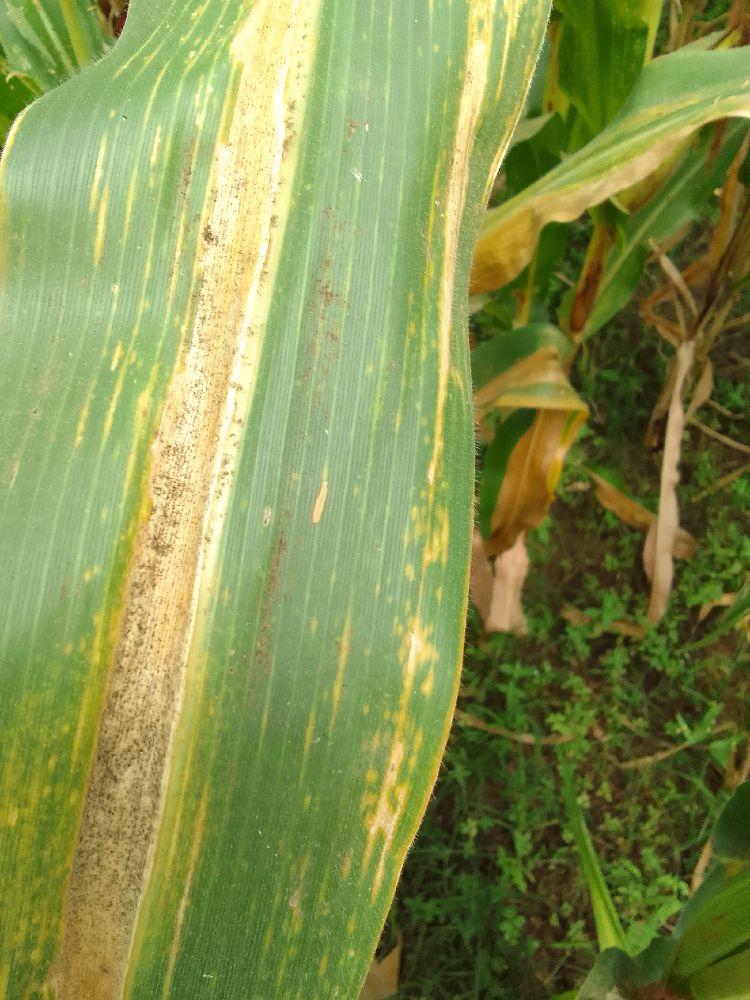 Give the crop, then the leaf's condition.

maize, maize lethal necrosis
